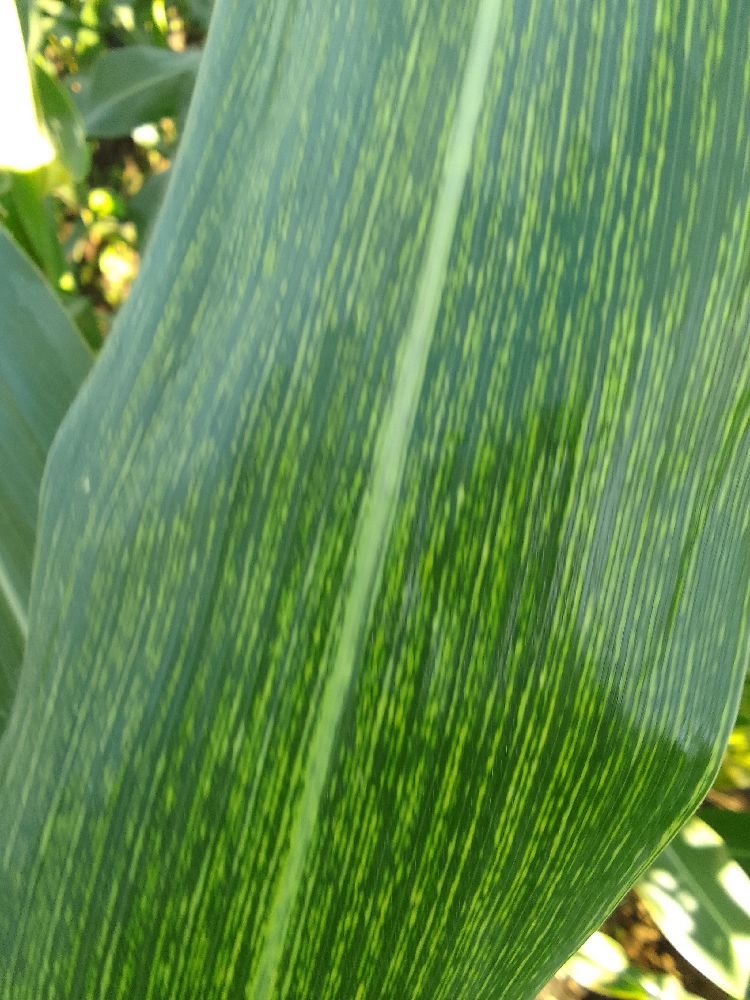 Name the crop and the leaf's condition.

maize, maize streak virus
